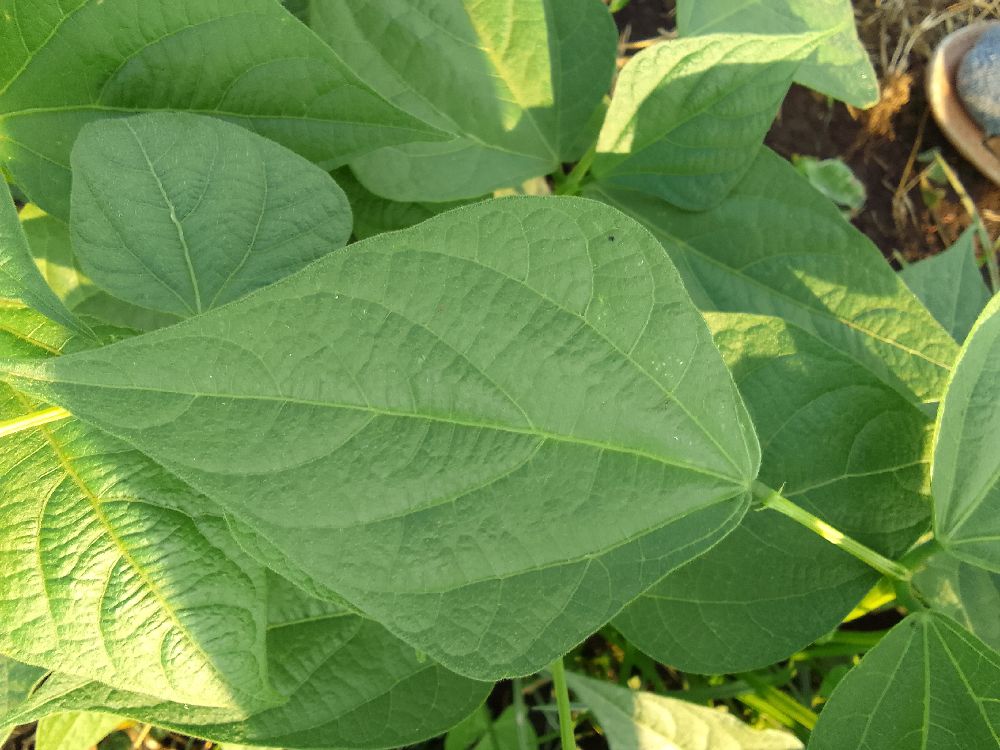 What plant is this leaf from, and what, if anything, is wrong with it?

common bean, healthy
